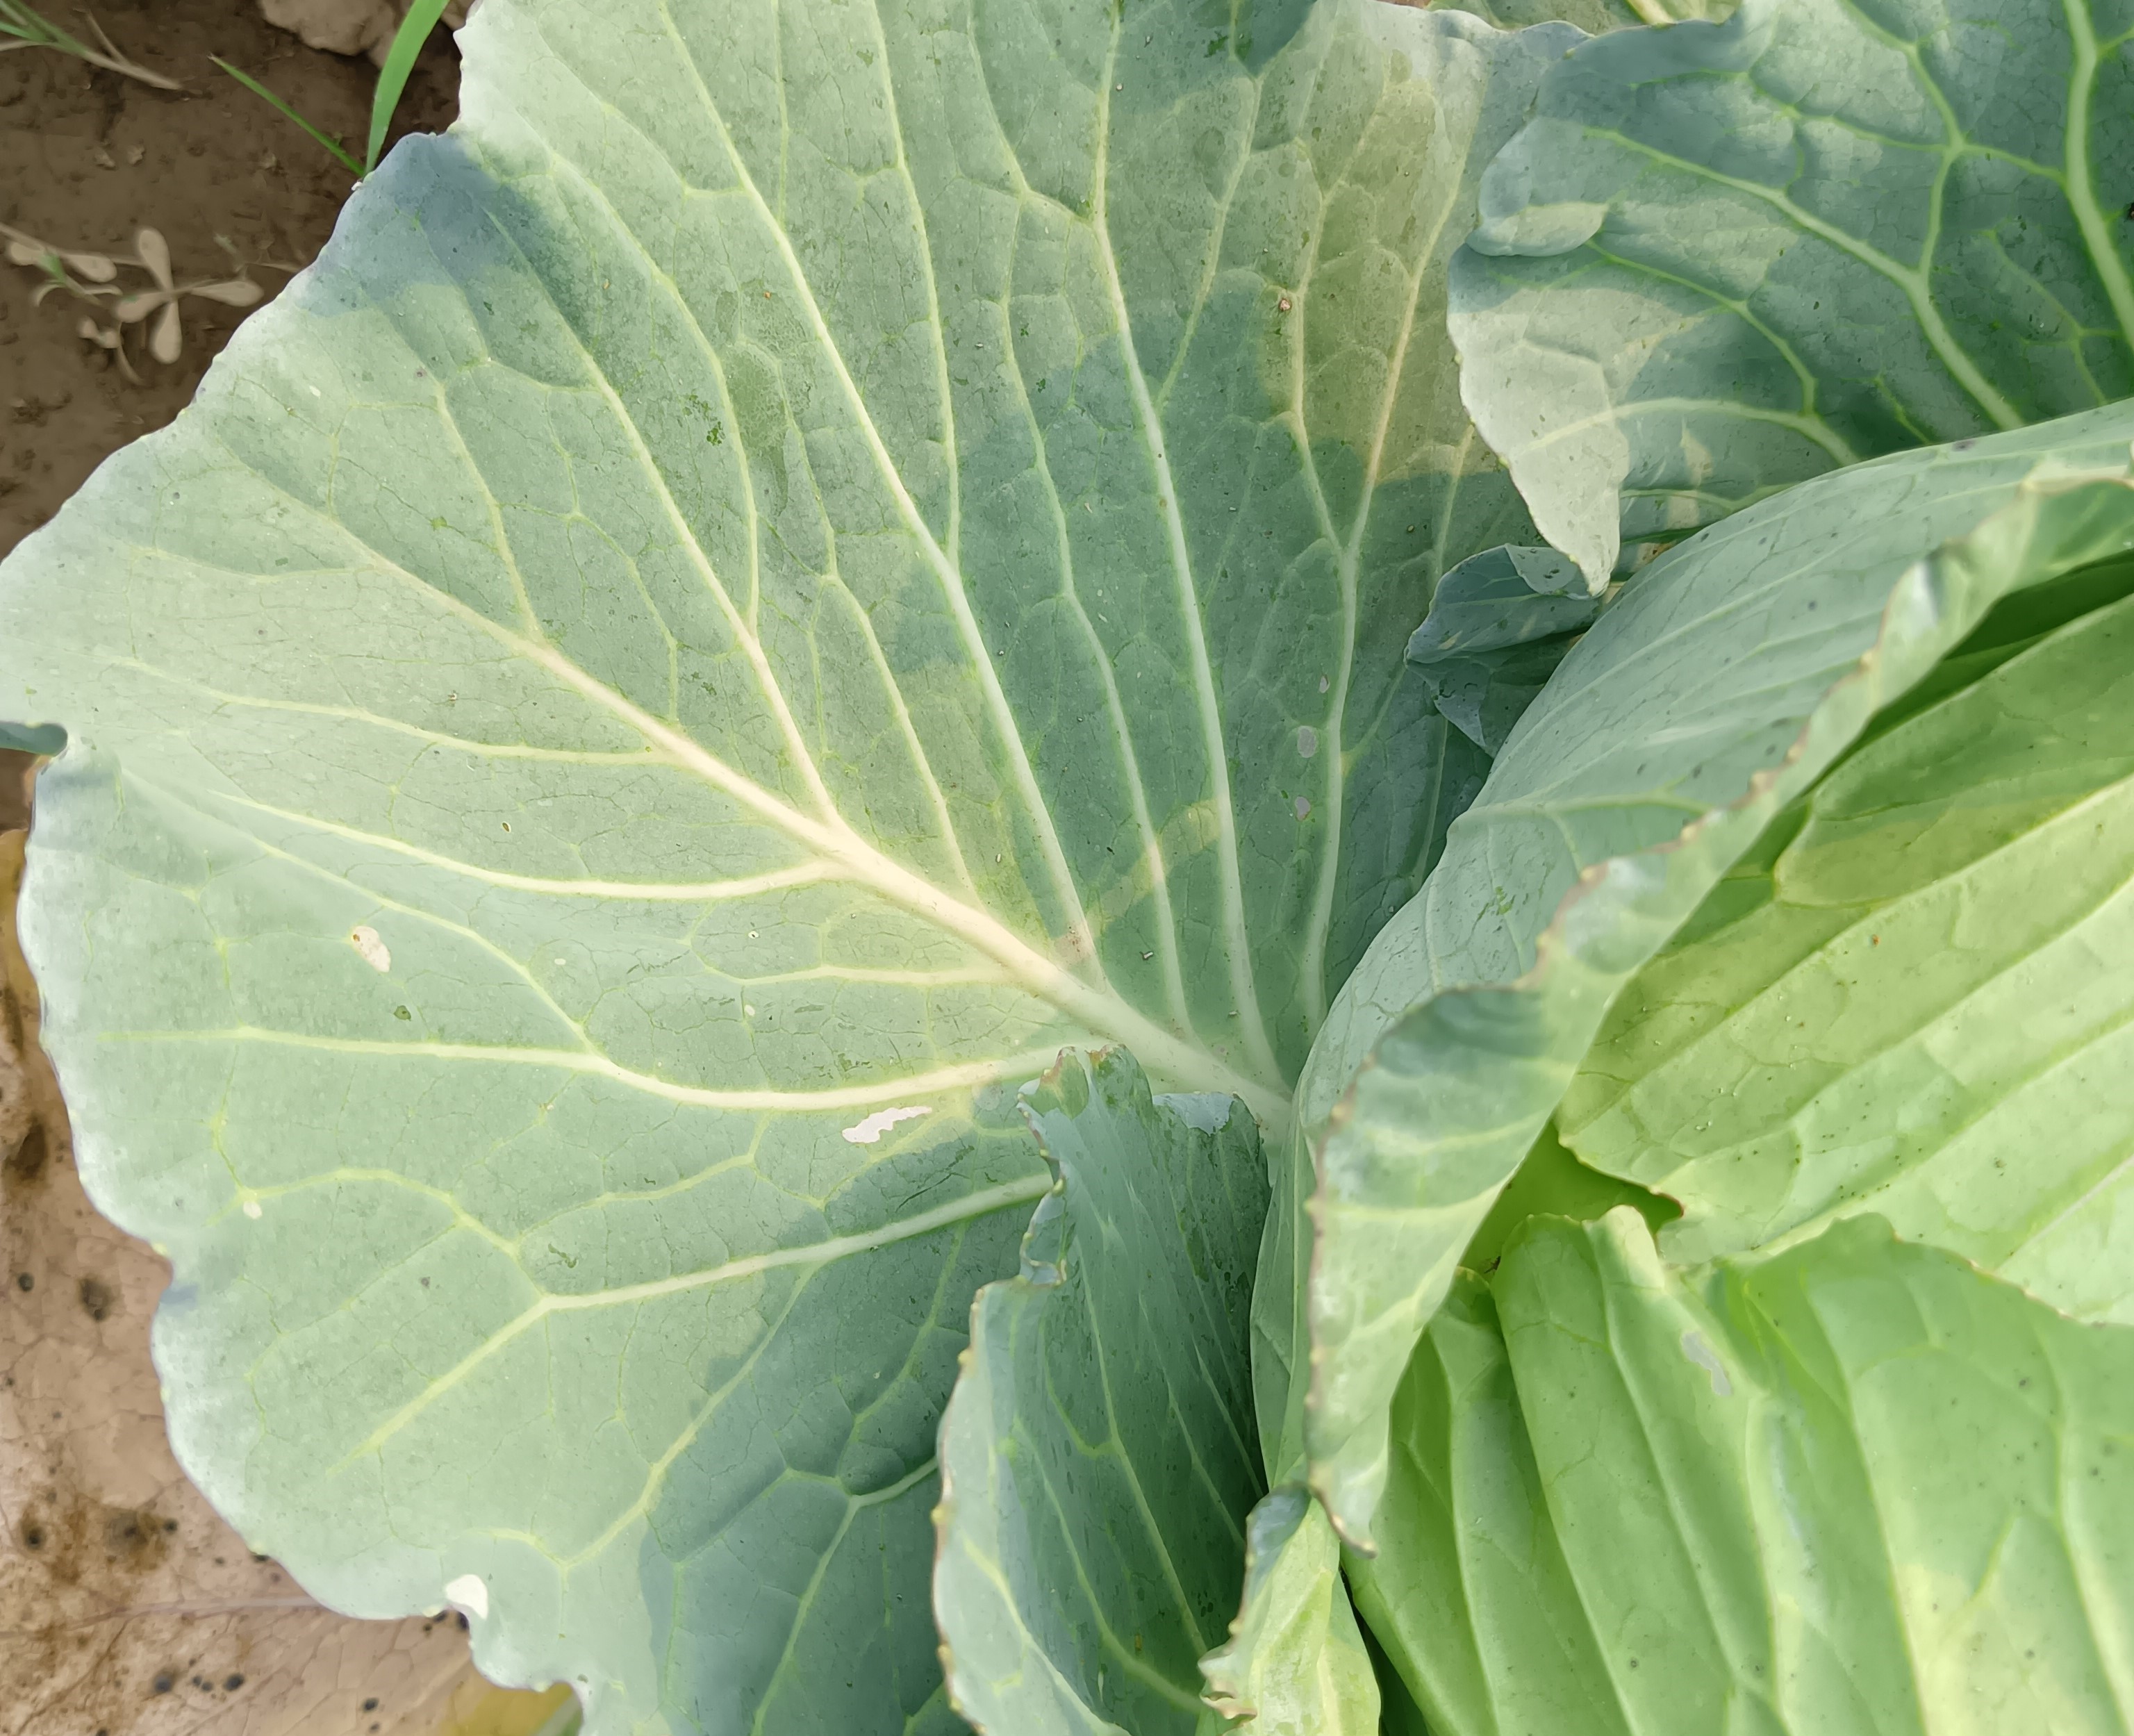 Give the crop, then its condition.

cabbage, healthy
